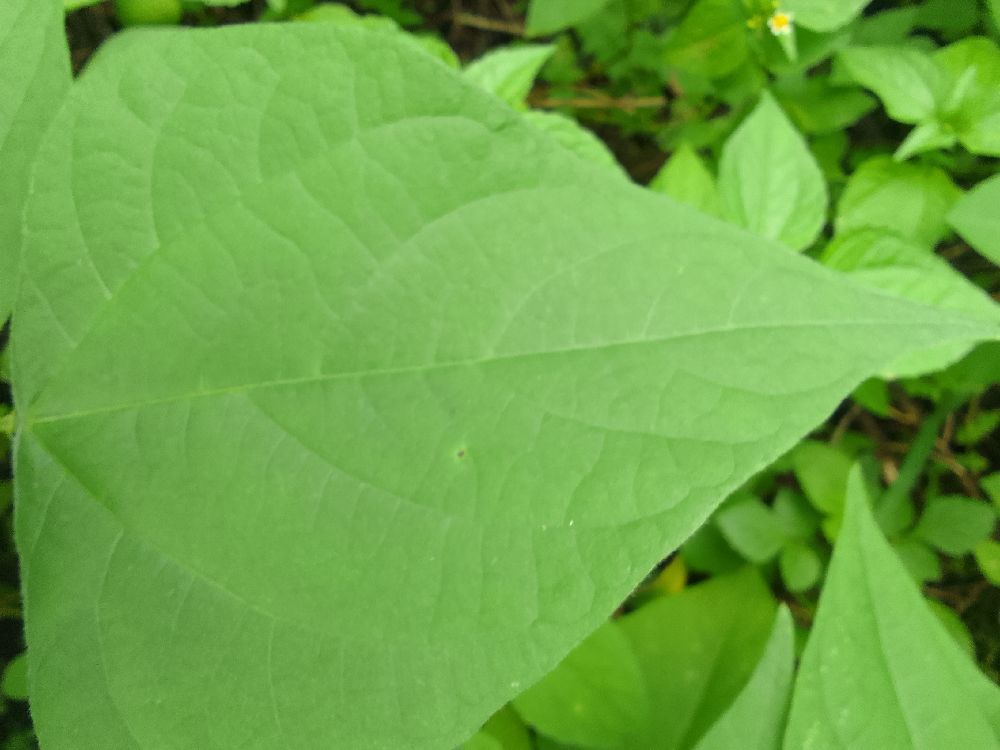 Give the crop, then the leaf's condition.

common bean, healthy
